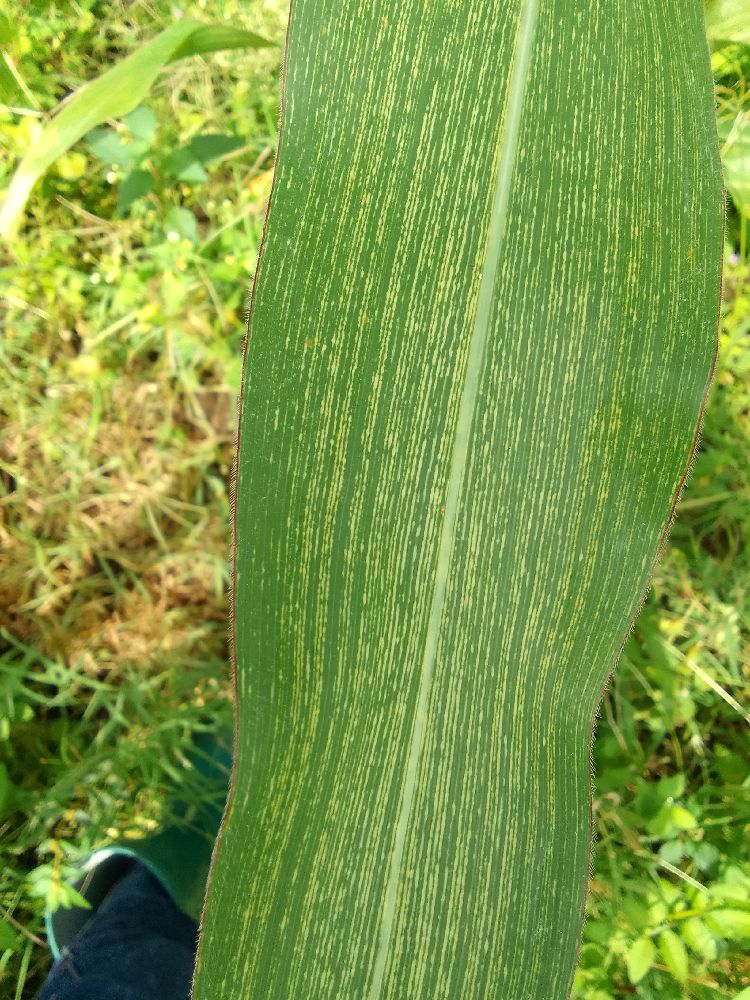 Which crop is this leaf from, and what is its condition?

maize, maize streak virus
